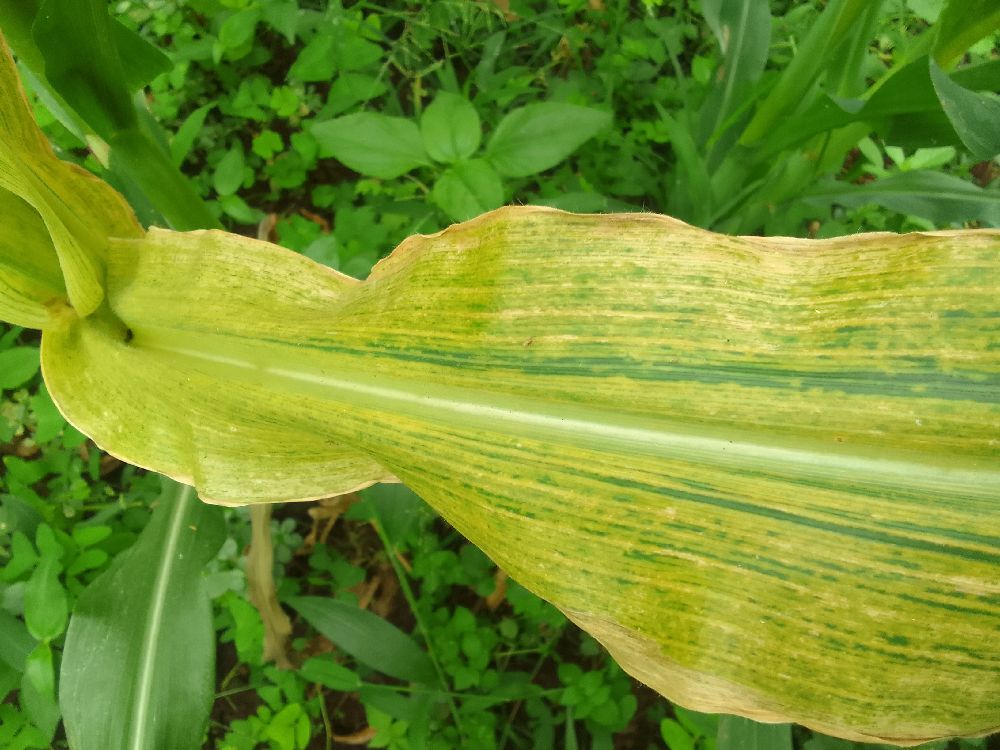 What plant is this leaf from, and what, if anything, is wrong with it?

maize, maize lethal necrosis
